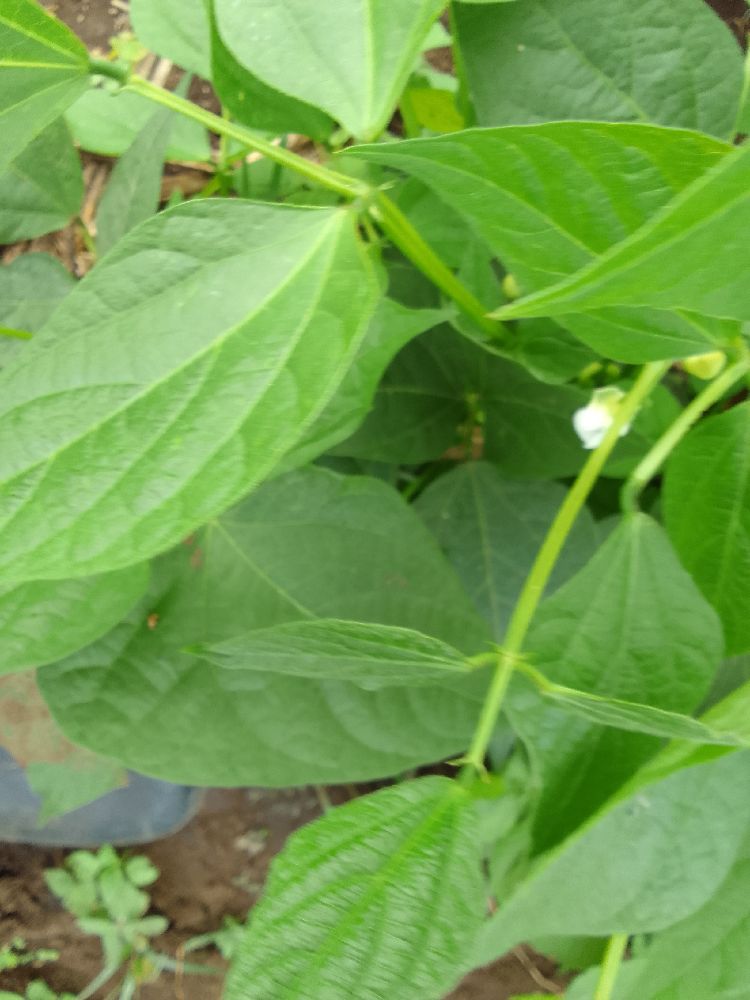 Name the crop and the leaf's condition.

common bean, healthy
